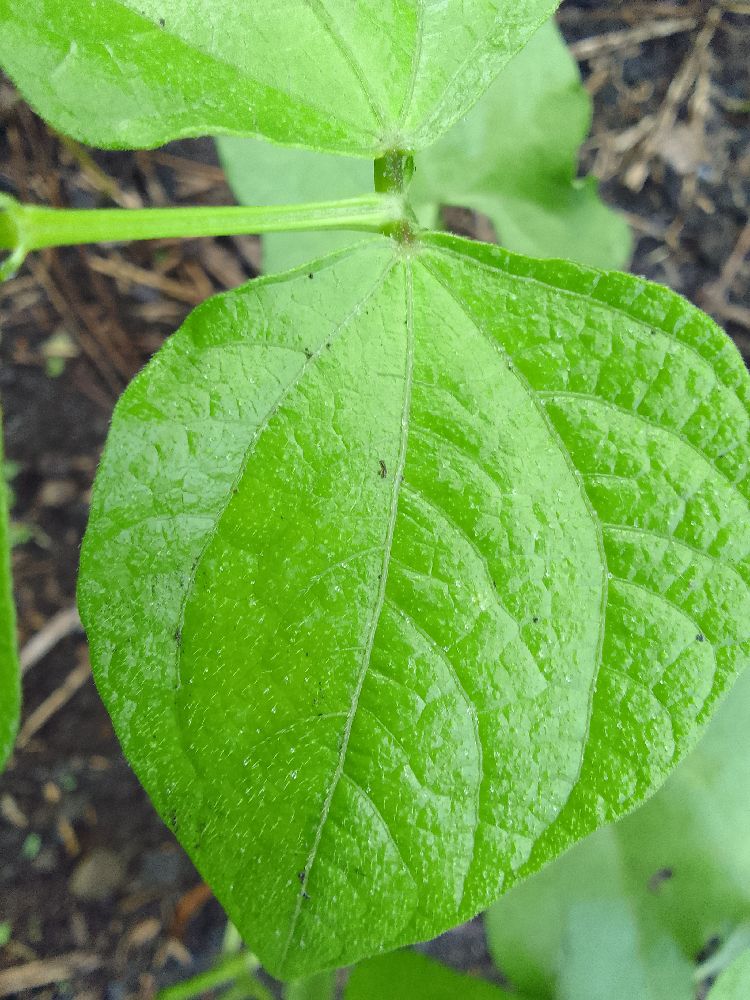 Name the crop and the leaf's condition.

common bean, healthy
